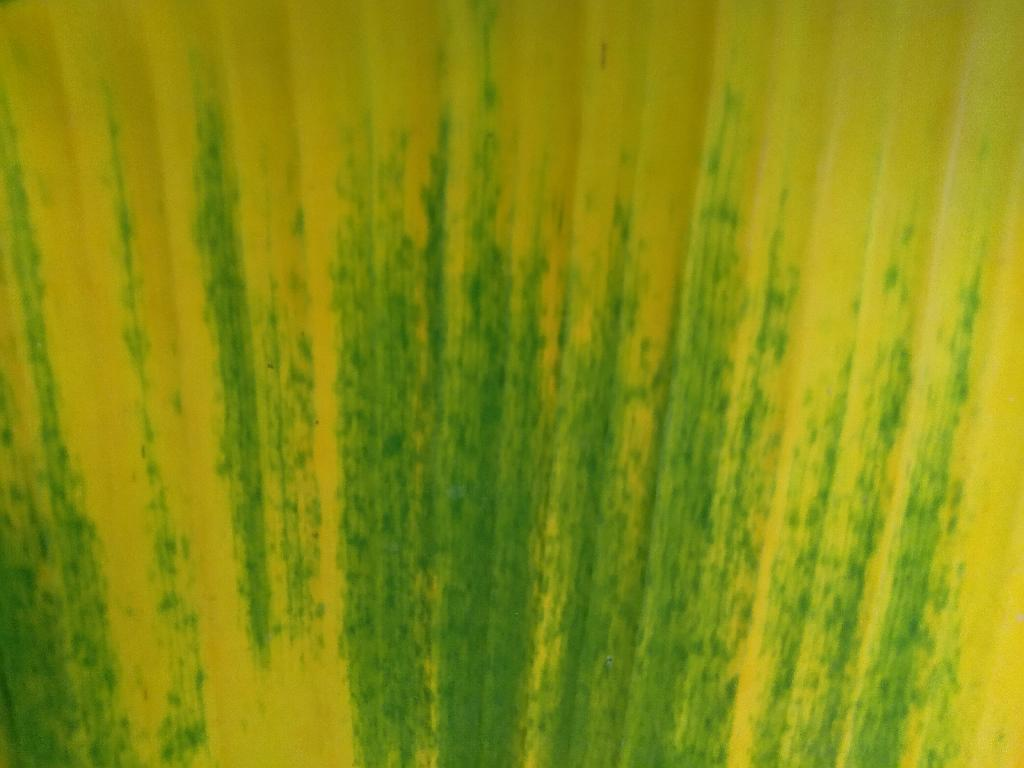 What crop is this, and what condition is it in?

banana, fusarium wilt race 1
